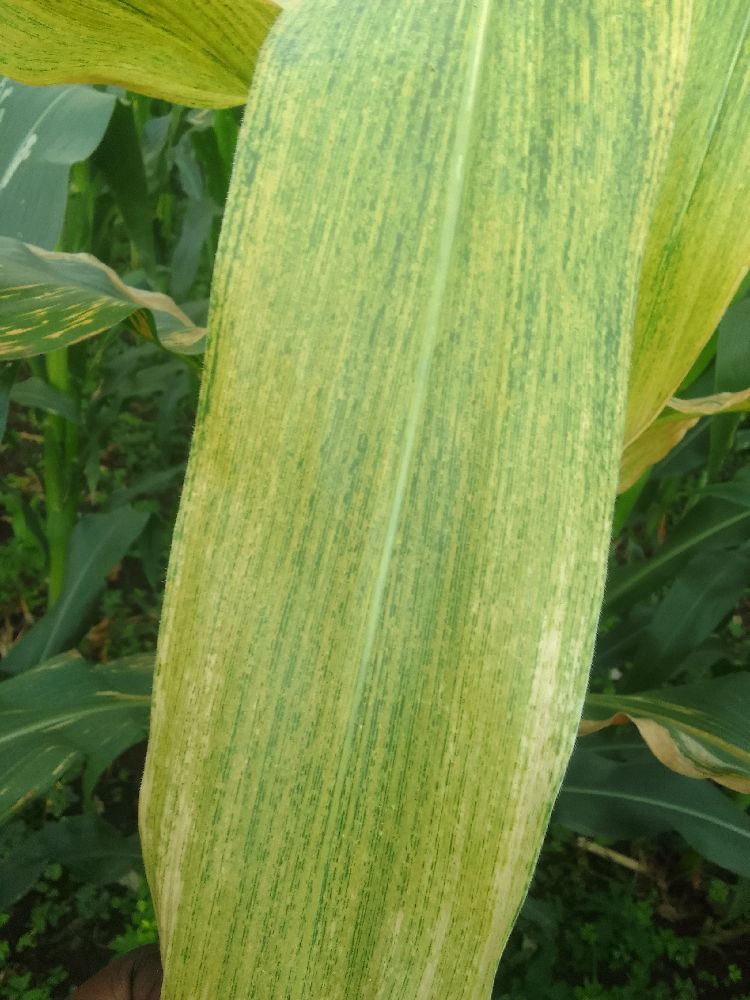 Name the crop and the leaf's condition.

maize, maize lethal necrosis
